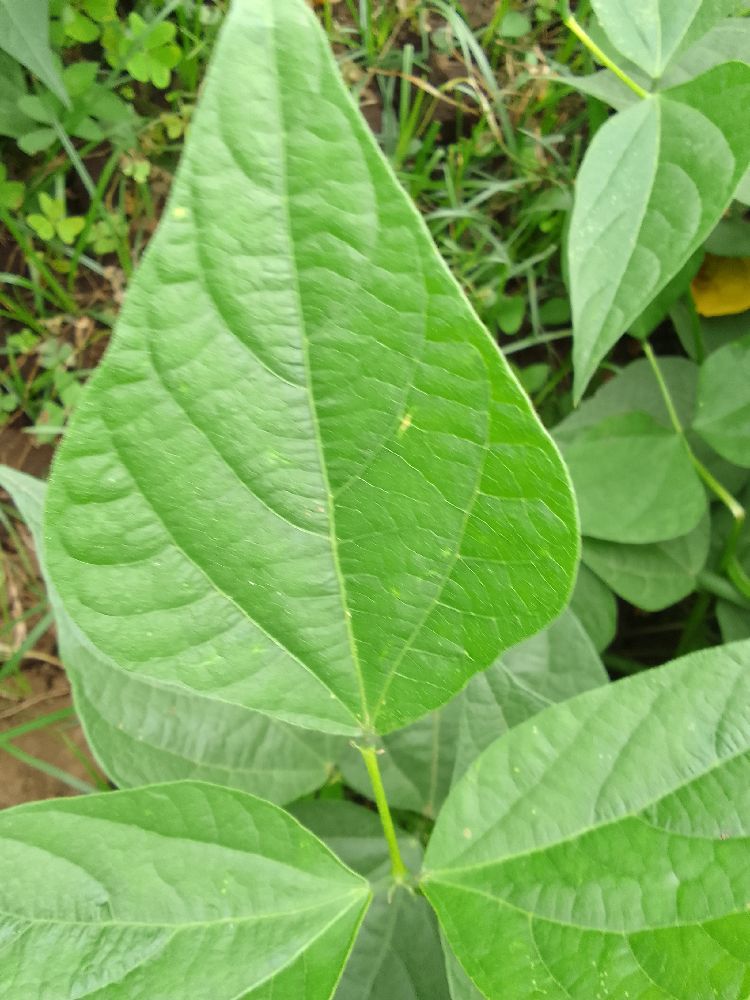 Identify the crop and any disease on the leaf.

common bean, healthy
